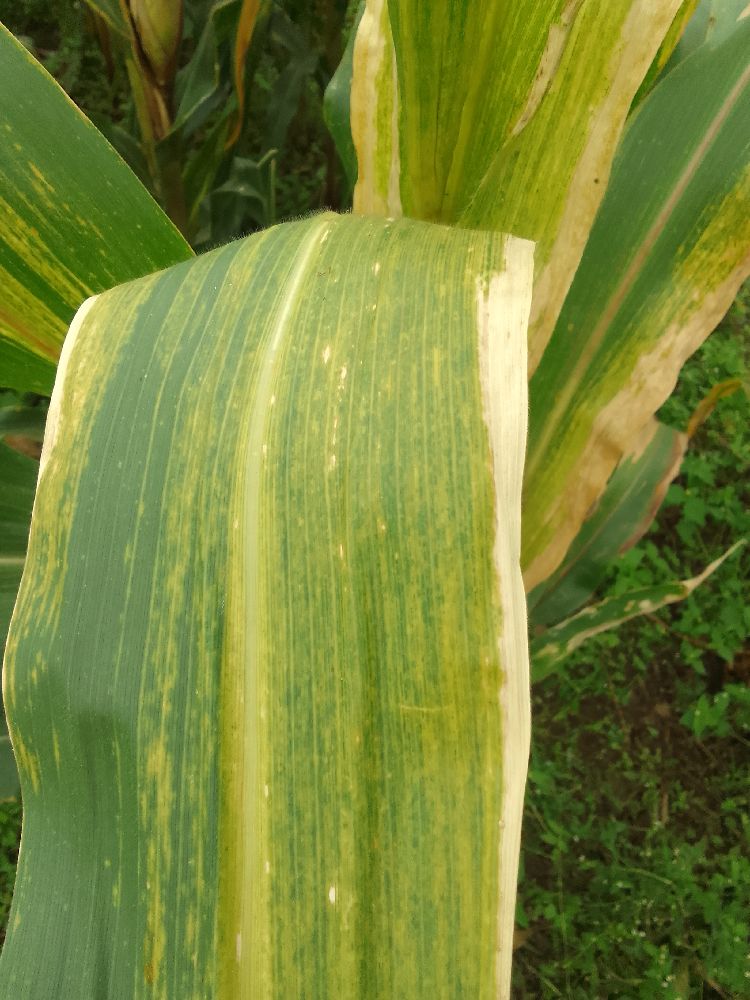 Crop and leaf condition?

maize, maize lethal necrosis
